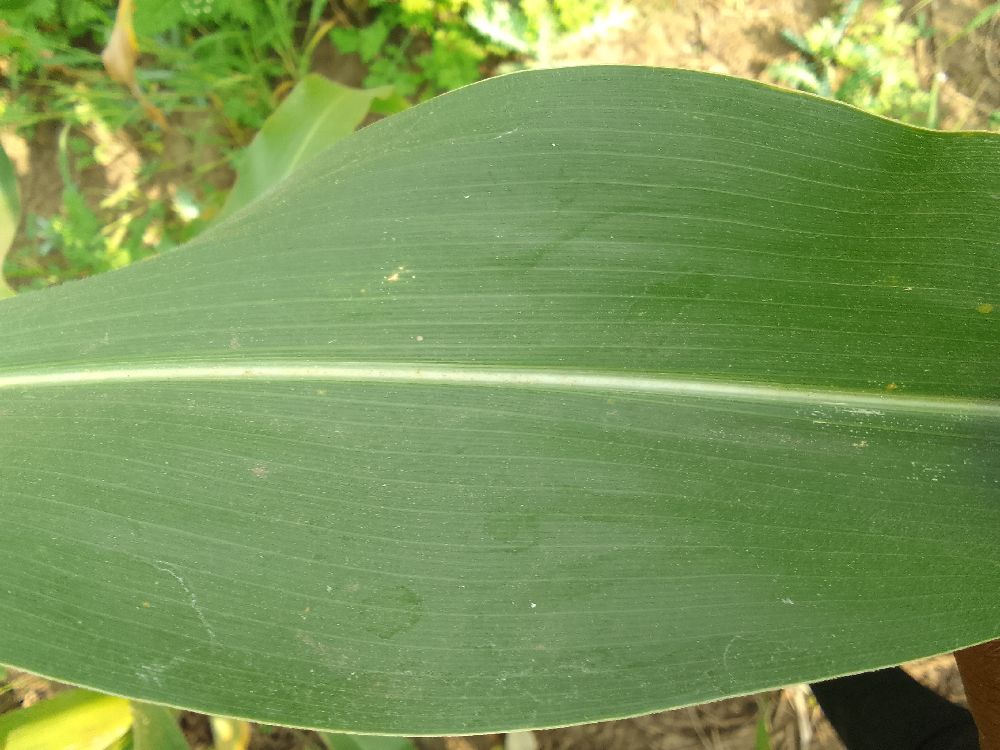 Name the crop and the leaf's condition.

maize, healthy
